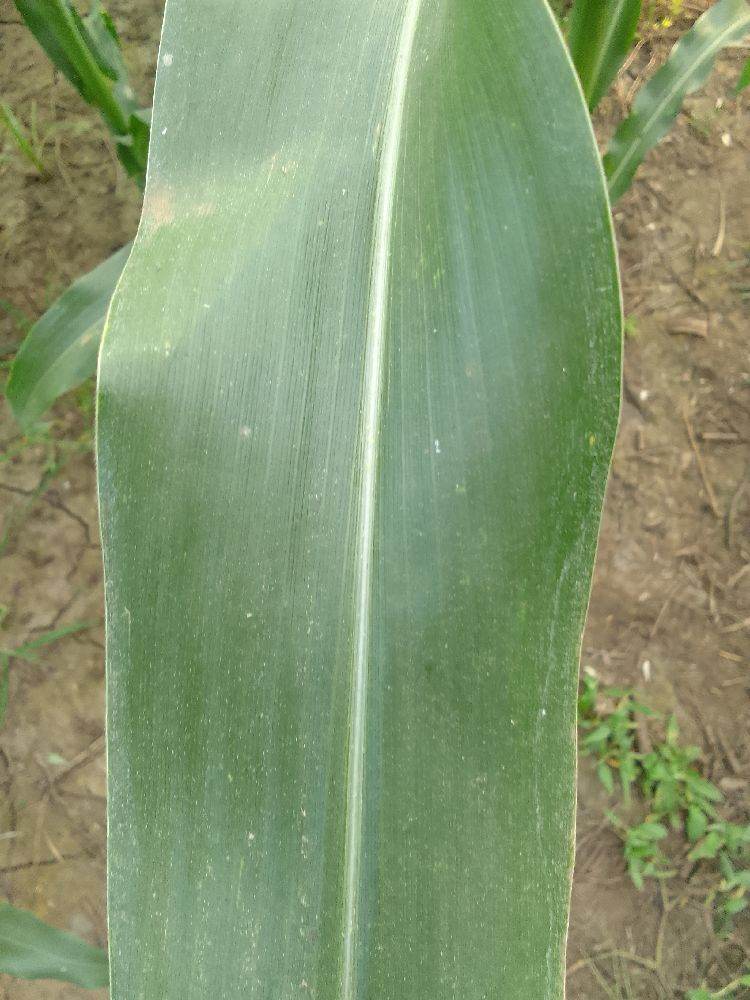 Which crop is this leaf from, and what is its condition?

maize, healthy
